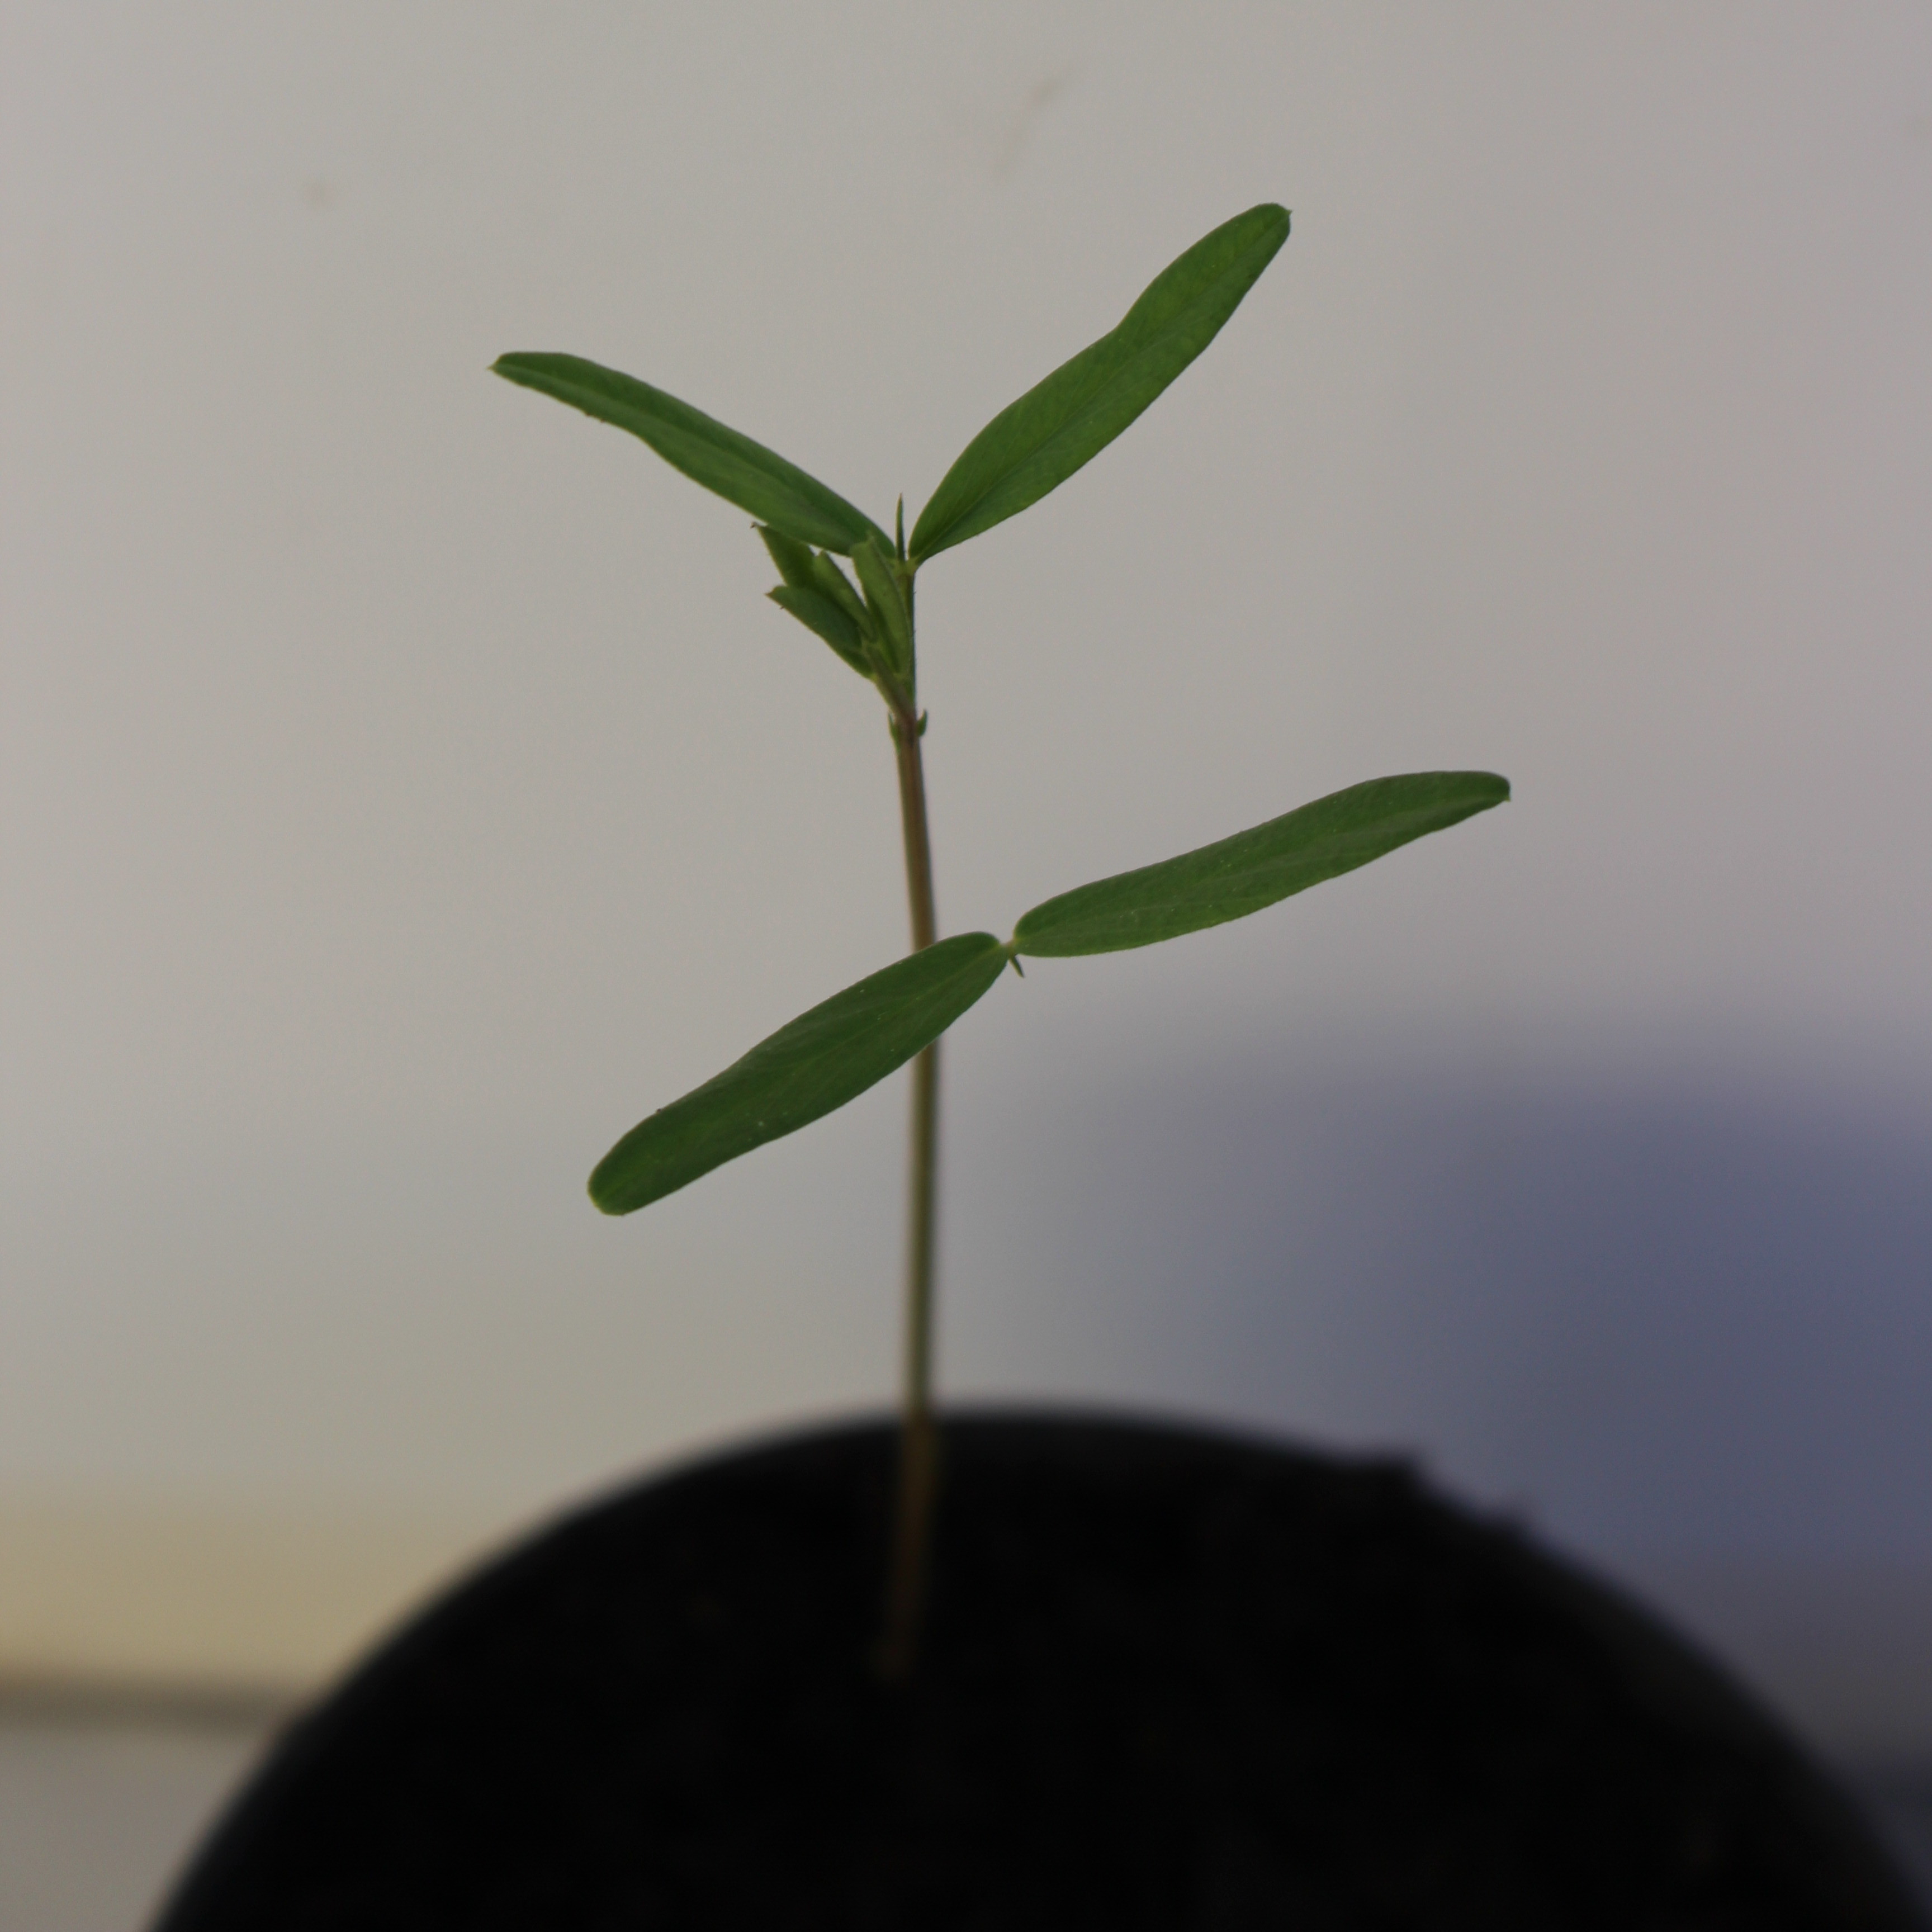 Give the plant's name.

Vicia sativa
